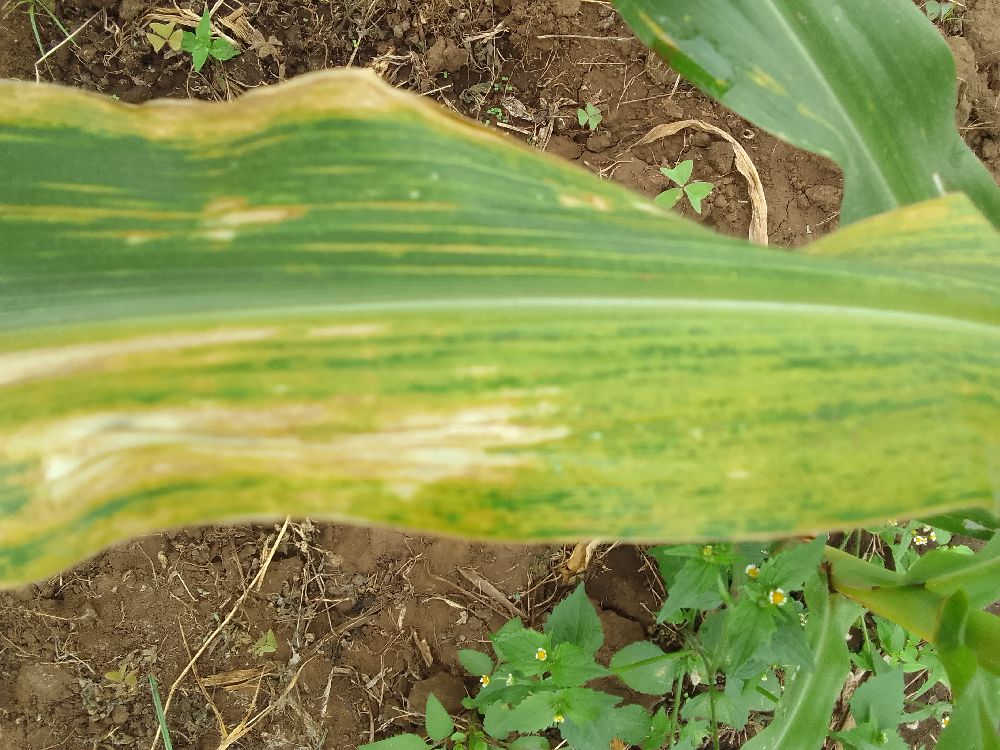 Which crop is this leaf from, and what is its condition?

maize, maize lethal necrosis
